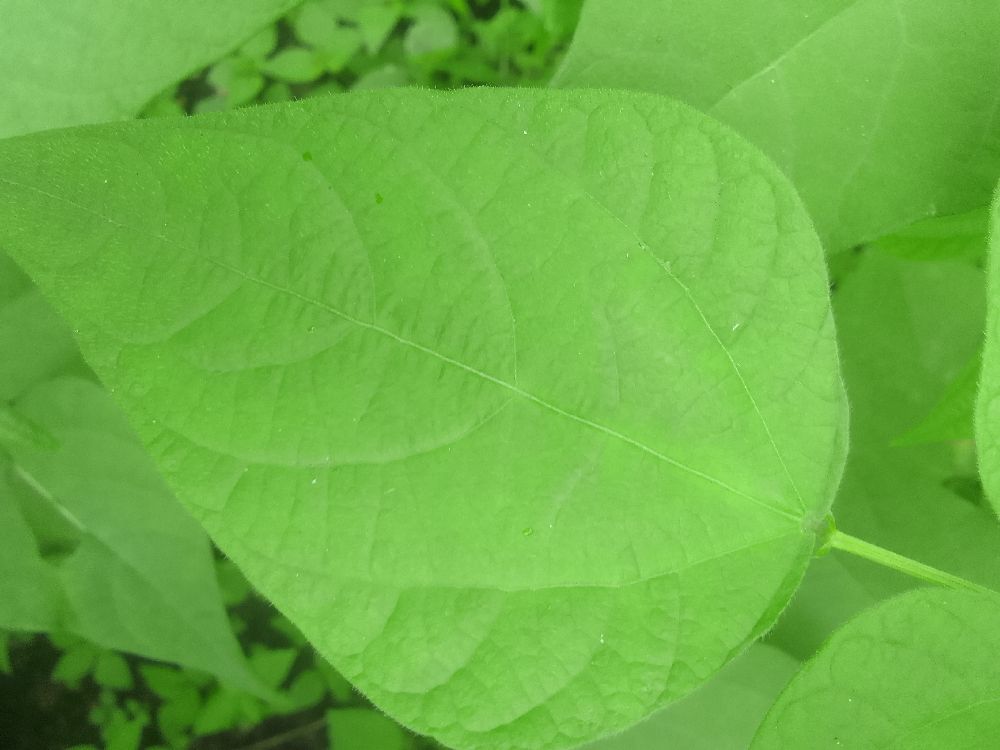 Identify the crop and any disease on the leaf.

common bean, healthy
